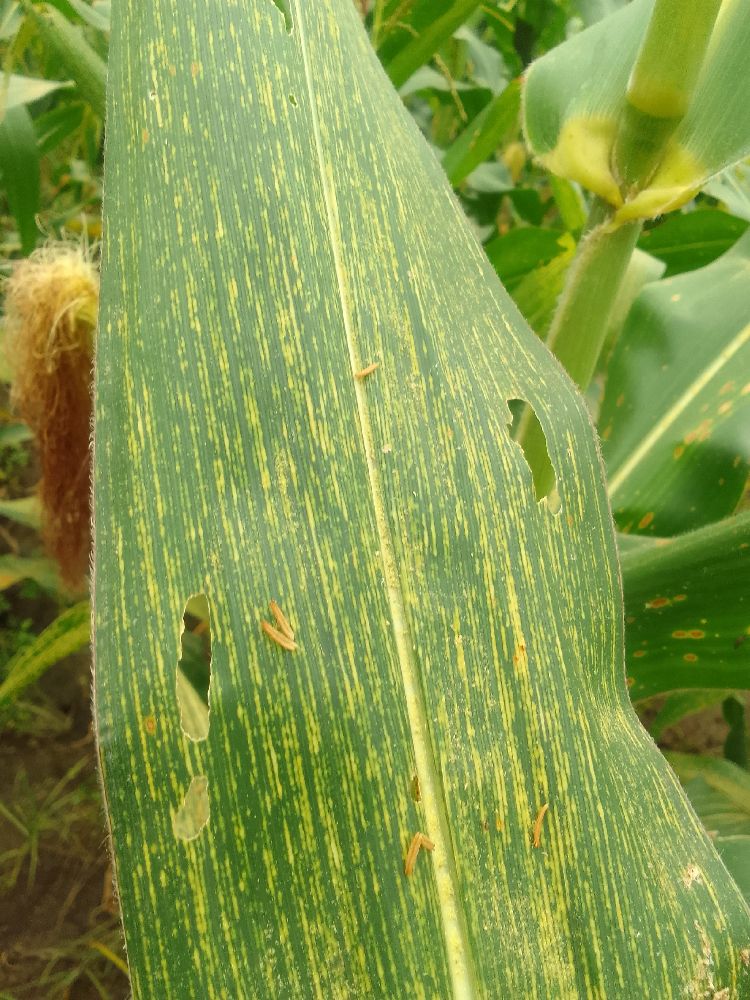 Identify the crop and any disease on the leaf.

maize, maize streak virus
